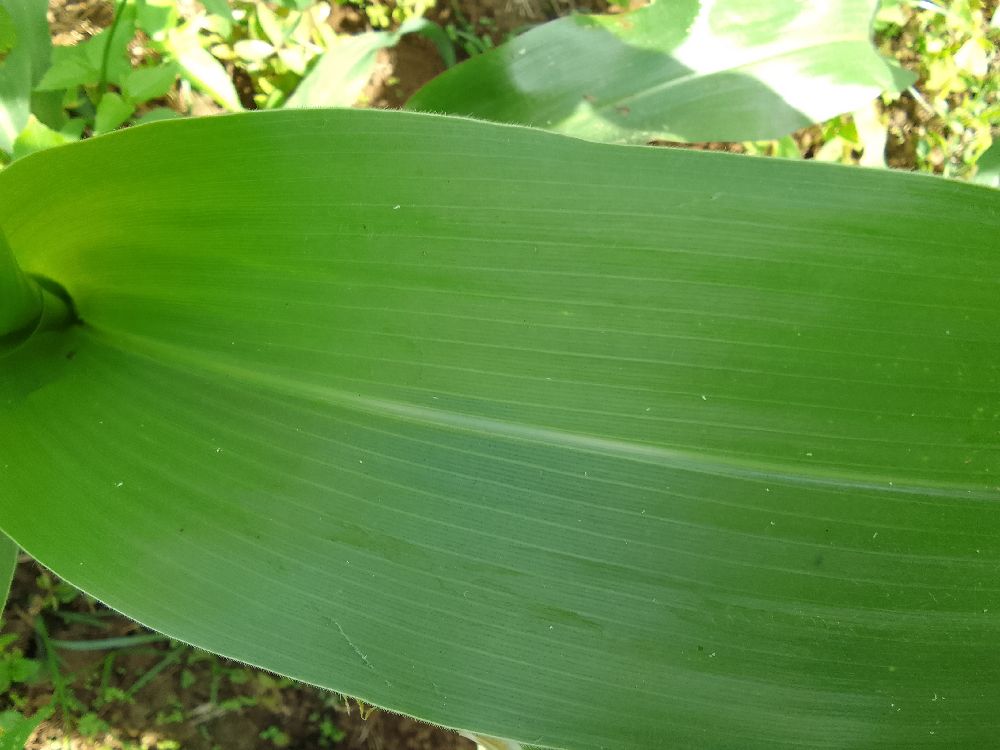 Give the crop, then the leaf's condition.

maize, healthy
